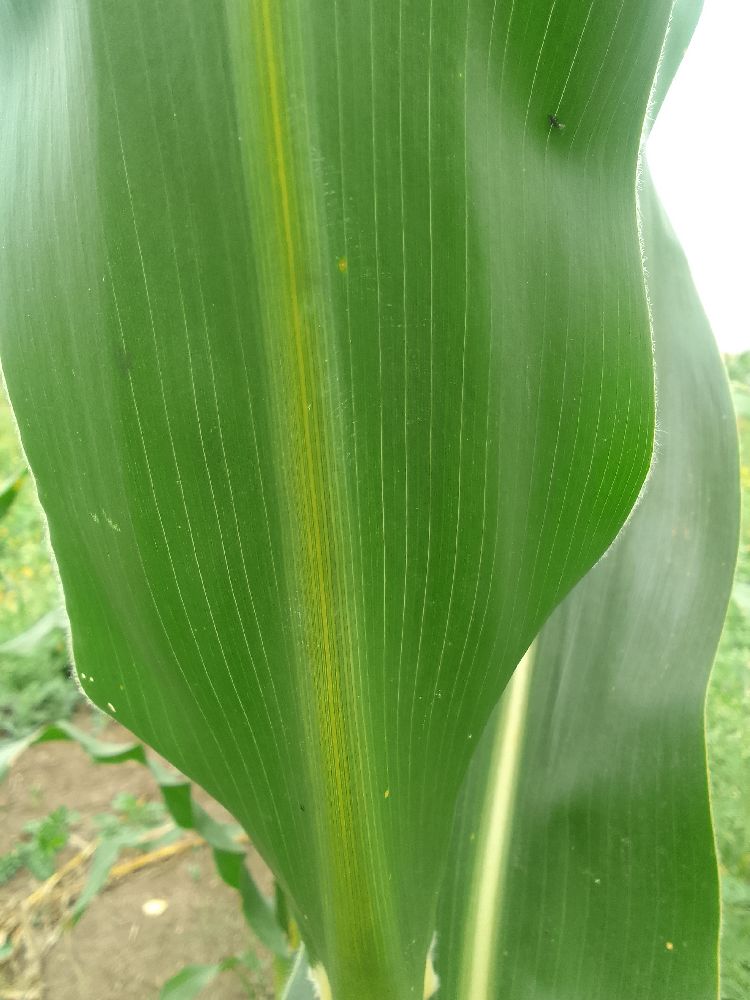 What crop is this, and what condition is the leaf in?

maize, healthy
